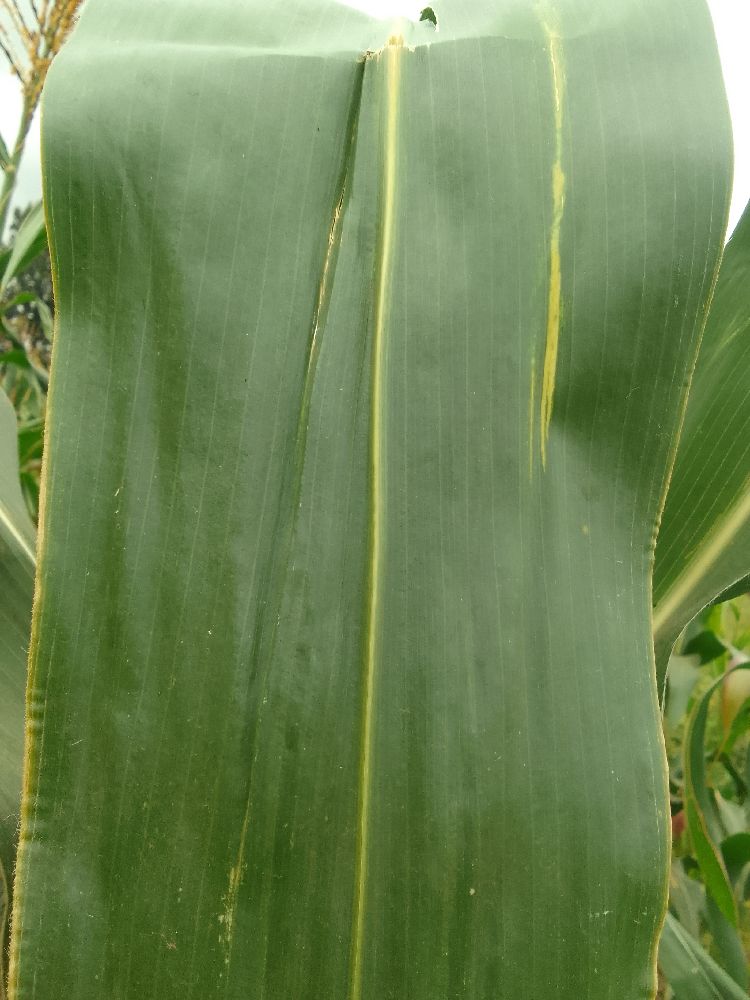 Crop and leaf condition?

maize, healthy
